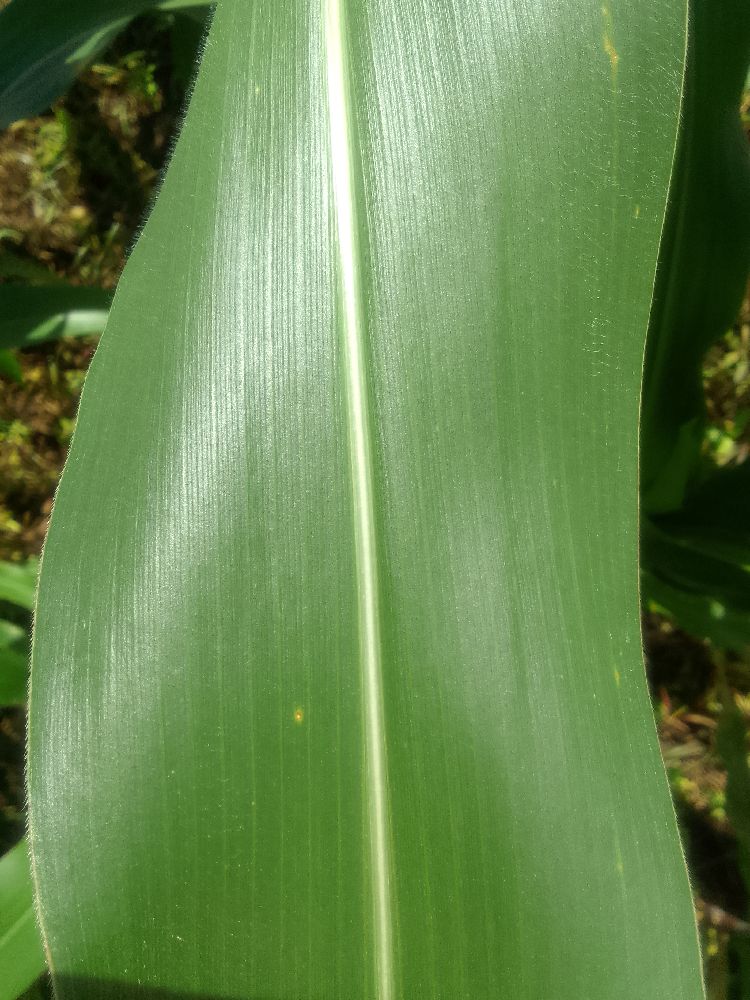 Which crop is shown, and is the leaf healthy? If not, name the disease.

maize, healthy
